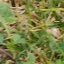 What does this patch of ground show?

unstructured weed
